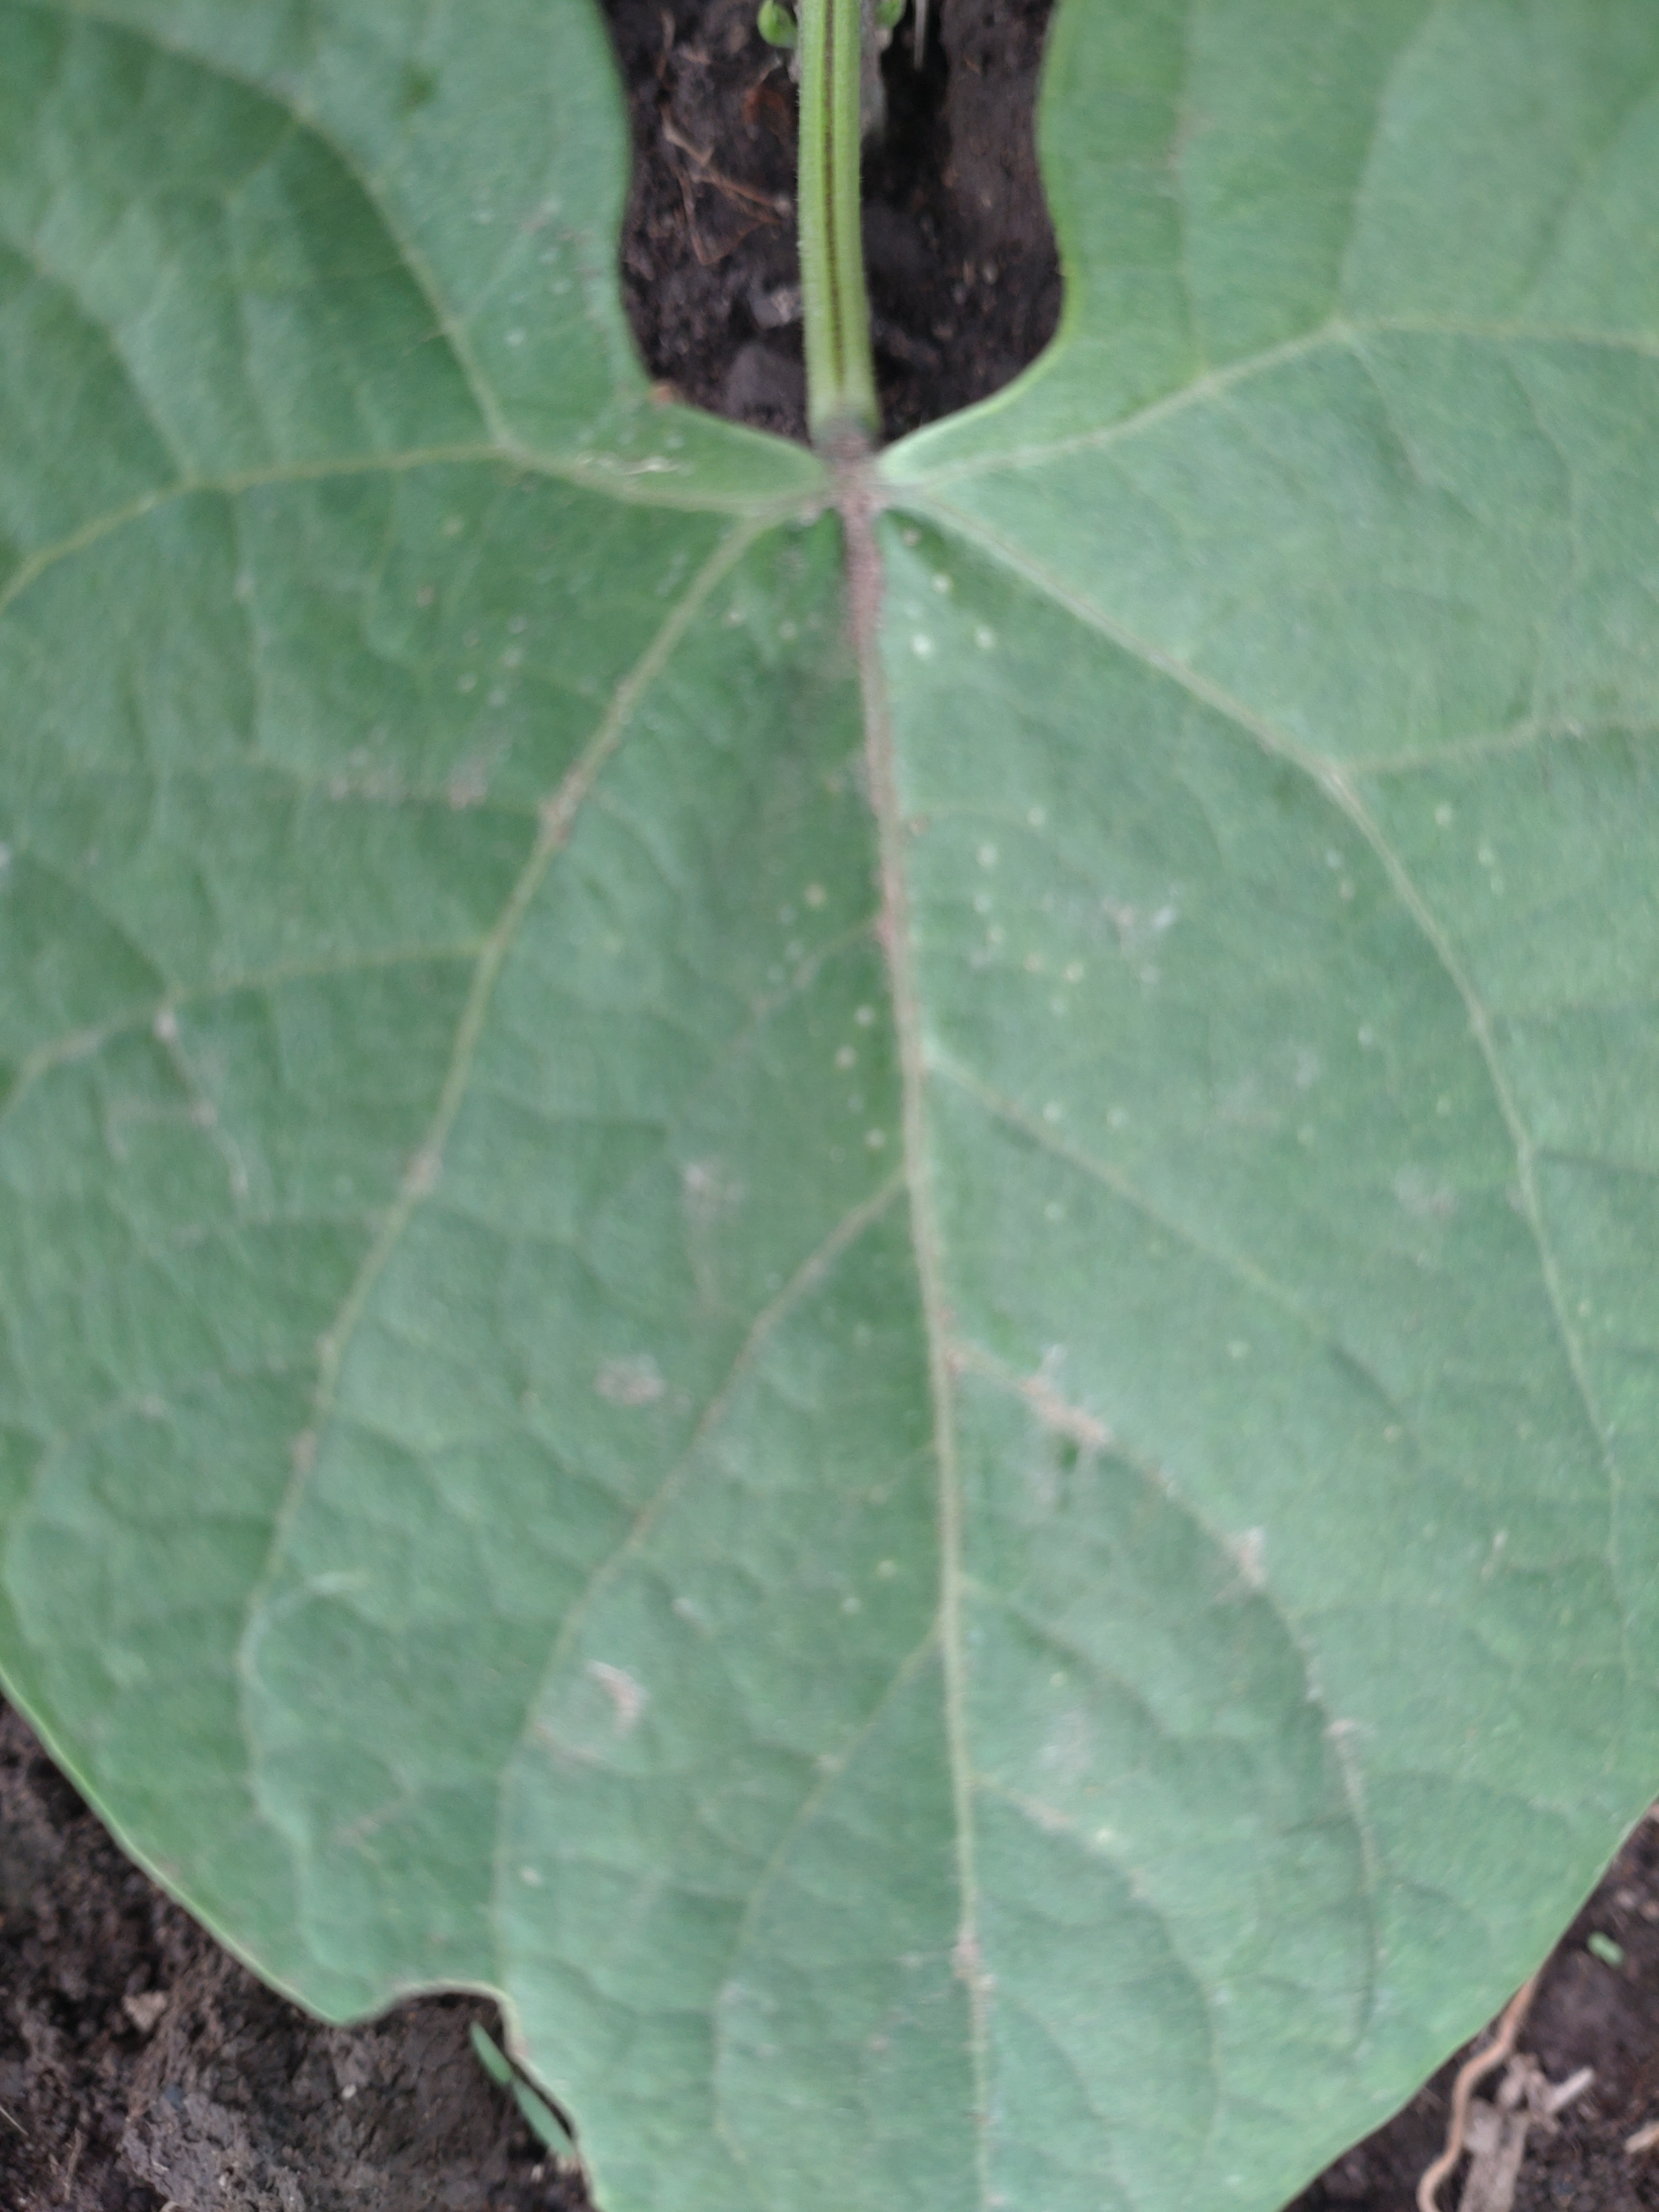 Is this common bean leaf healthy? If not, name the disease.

healthy
